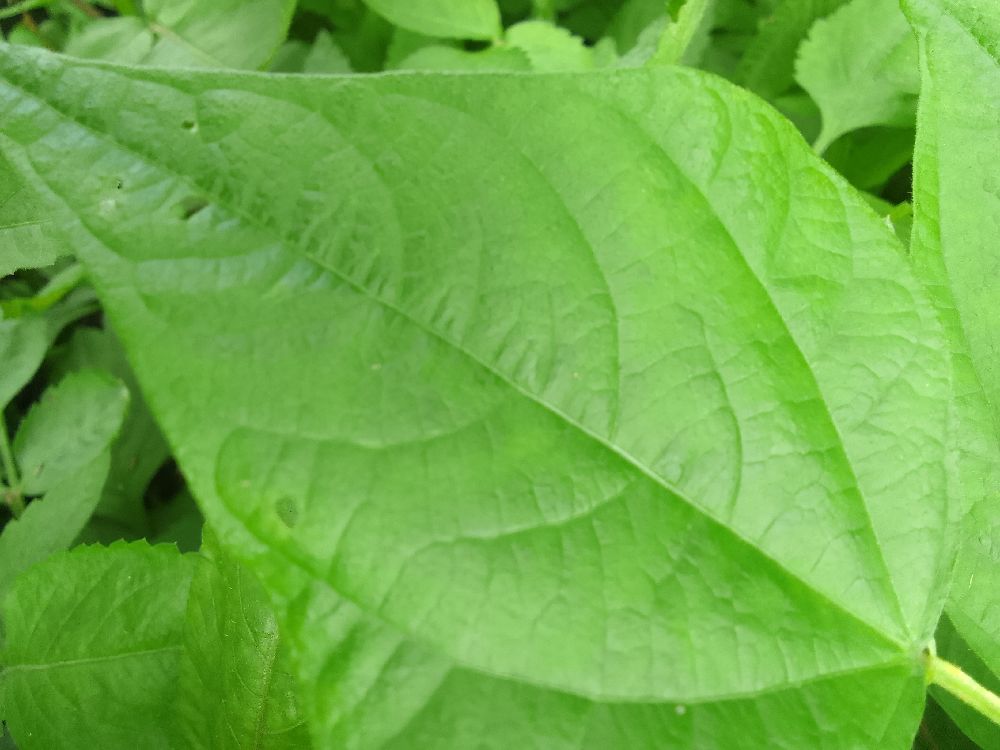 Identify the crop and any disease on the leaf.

common bean, healthy
